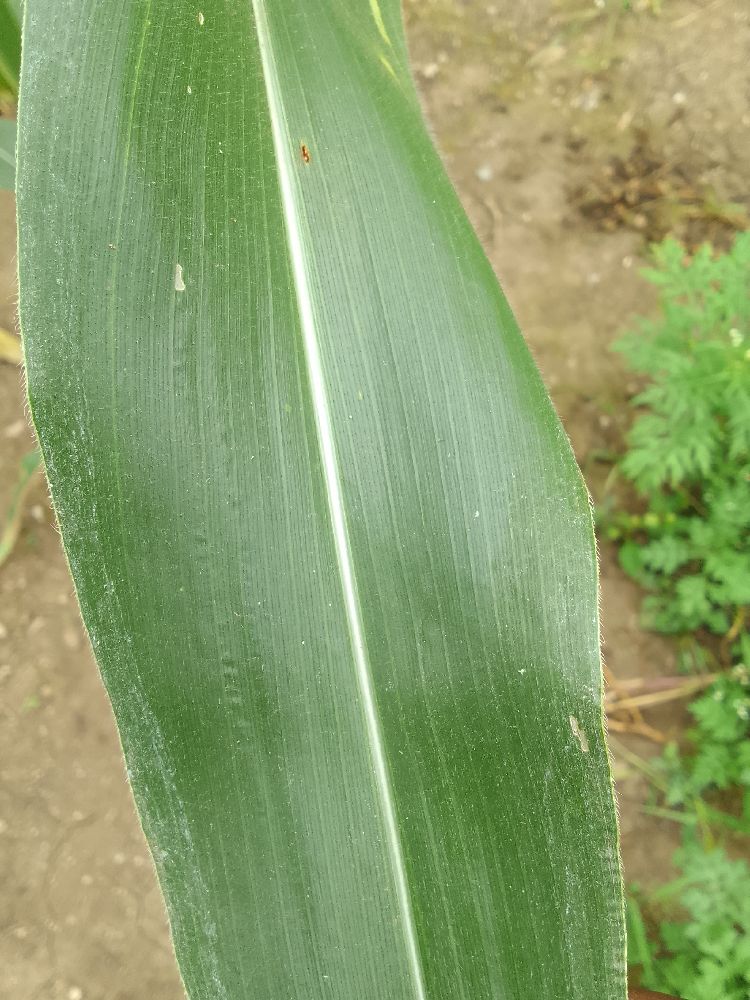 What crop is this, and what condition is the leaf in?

maize, healthy
